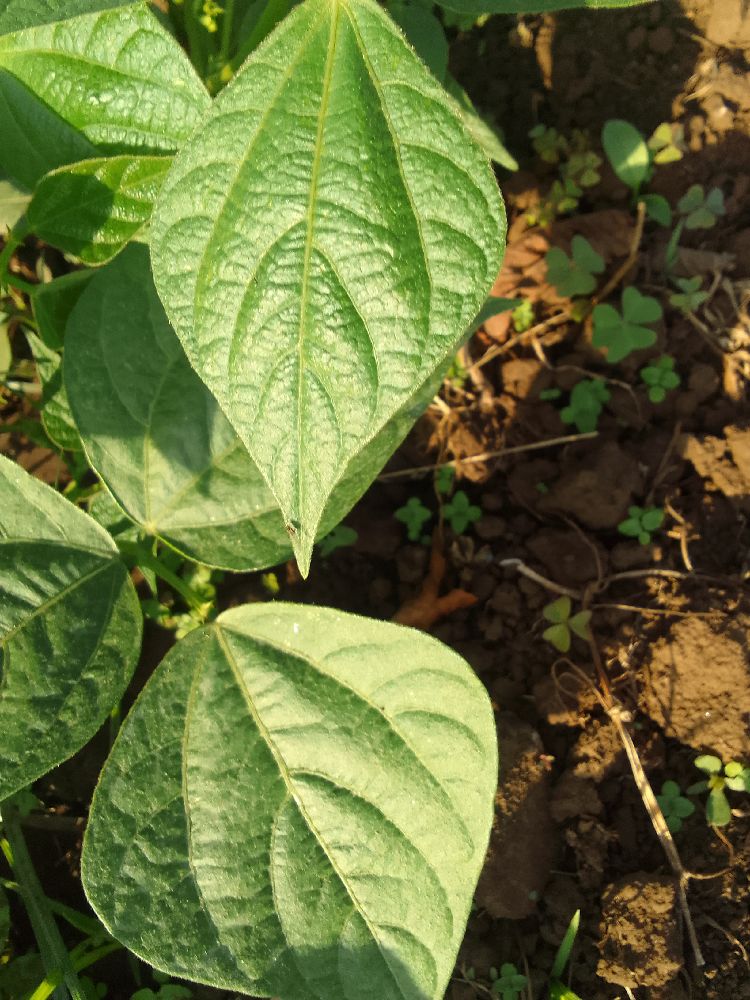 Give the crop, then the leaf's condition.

common bean, healthy
